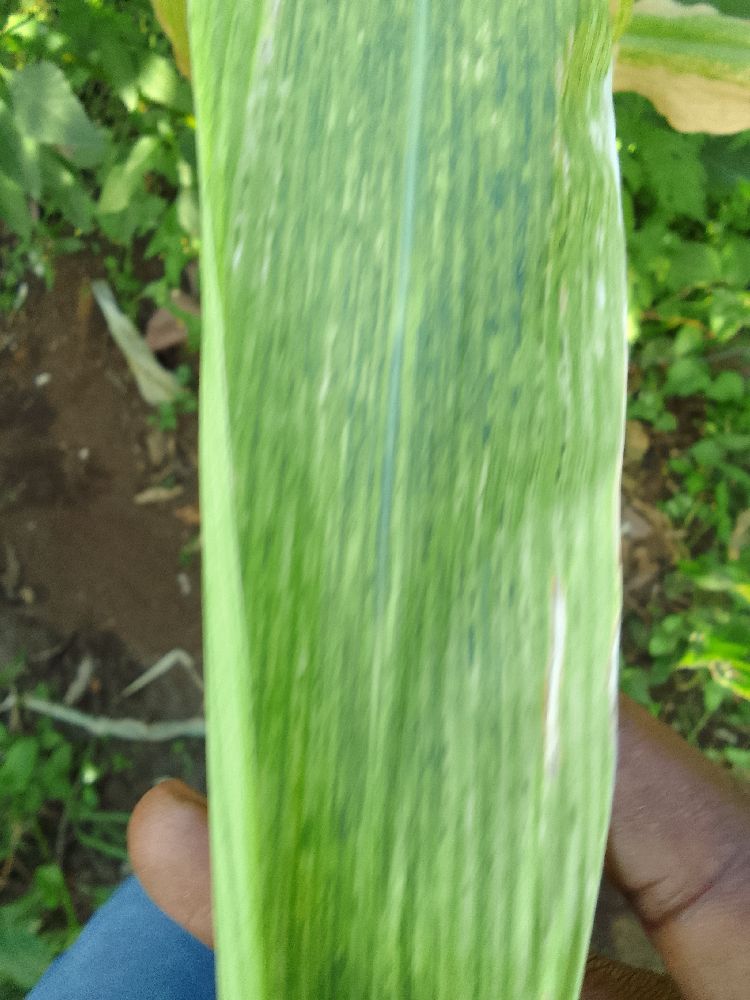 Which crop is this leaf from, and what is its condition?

maize, maize lethal necrosis
